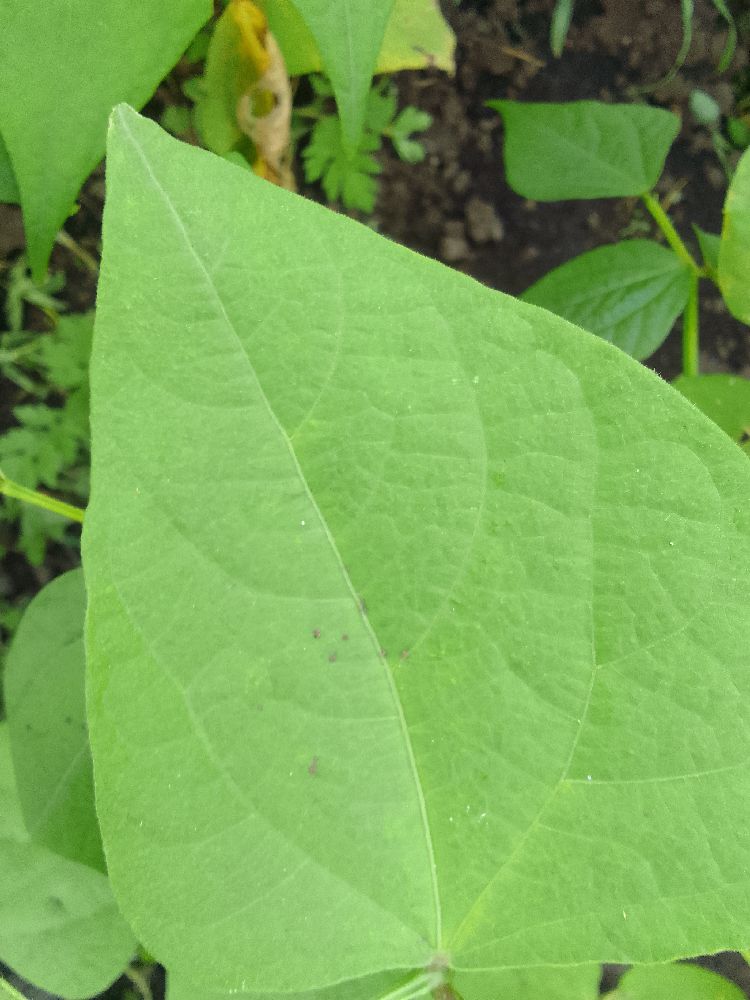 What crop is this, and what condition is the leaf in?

common bean, healthy
